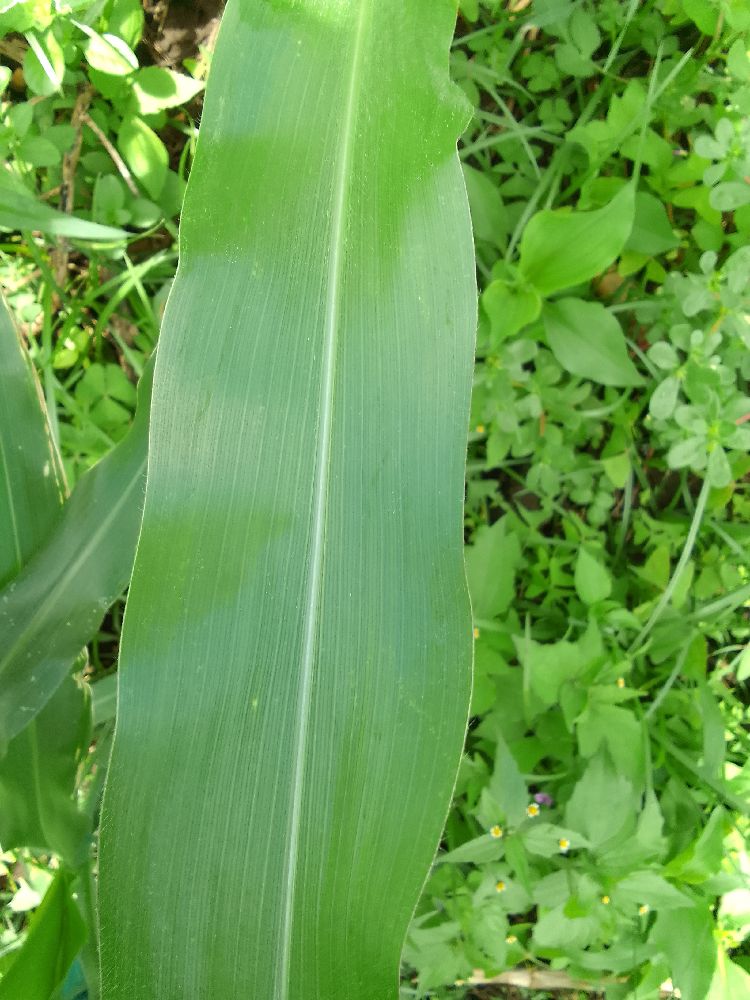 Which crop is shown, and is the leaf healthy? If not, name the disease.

maize, healthy
